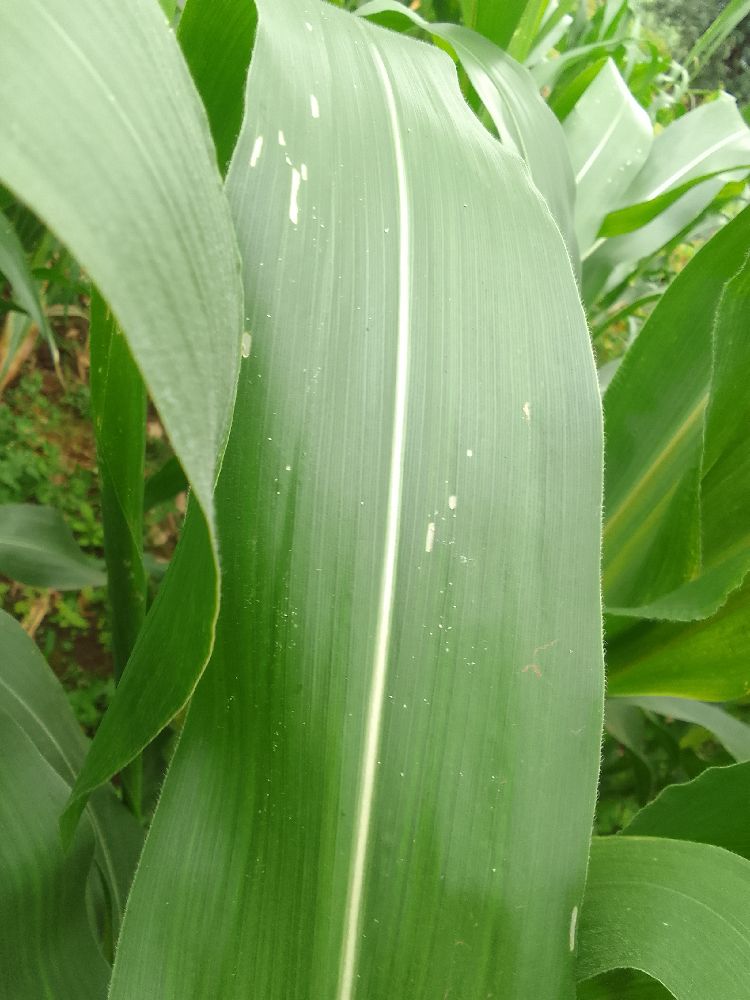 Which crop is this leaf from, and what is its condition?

maize, healthy
